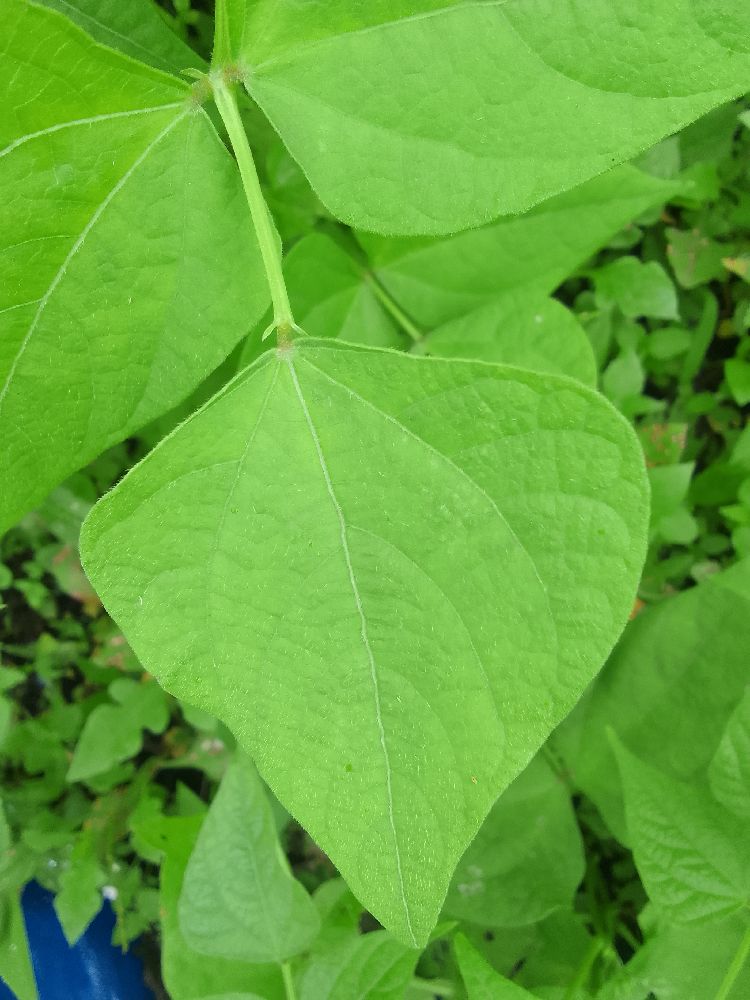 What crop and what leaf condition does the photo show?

common bean, healthy
